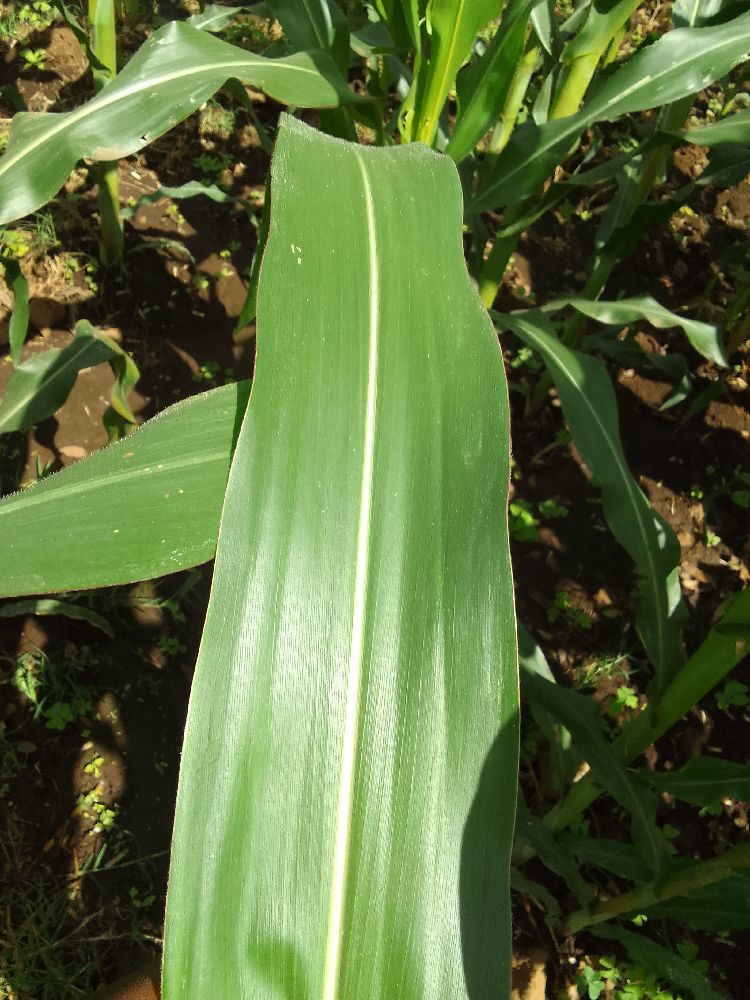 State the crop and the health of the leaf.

maize, healthy
